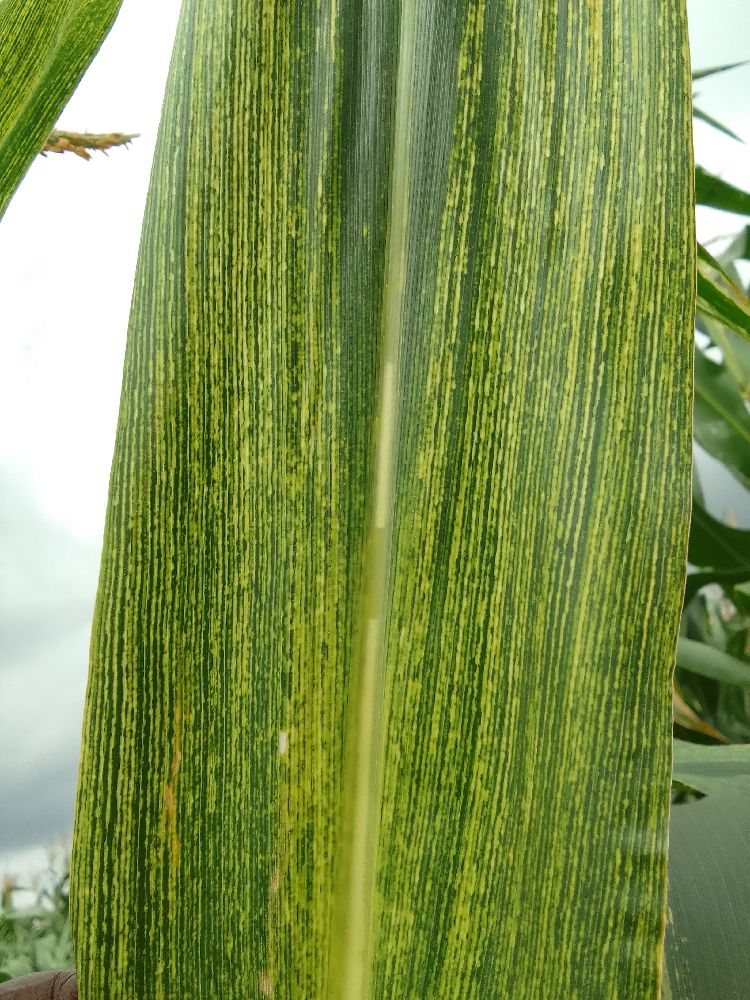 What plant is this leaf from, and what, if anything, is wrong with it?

maize, maize streak virus
